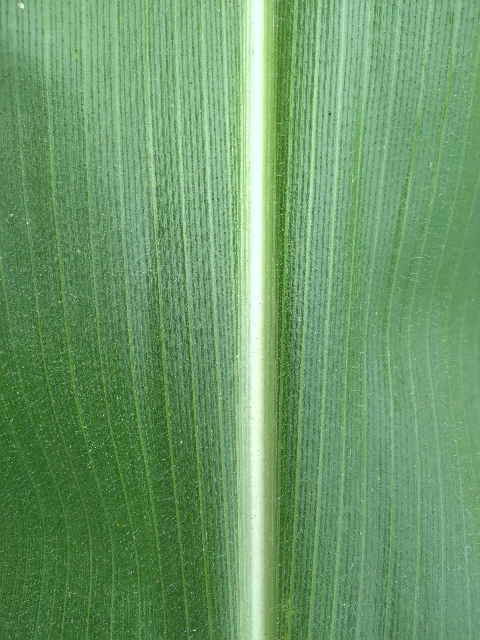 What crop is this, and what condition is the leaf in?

maize, healthy
